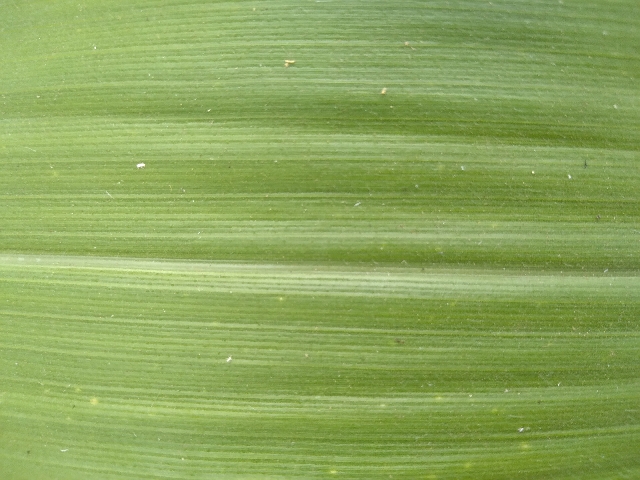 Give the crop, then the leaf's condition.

maize, healthy
